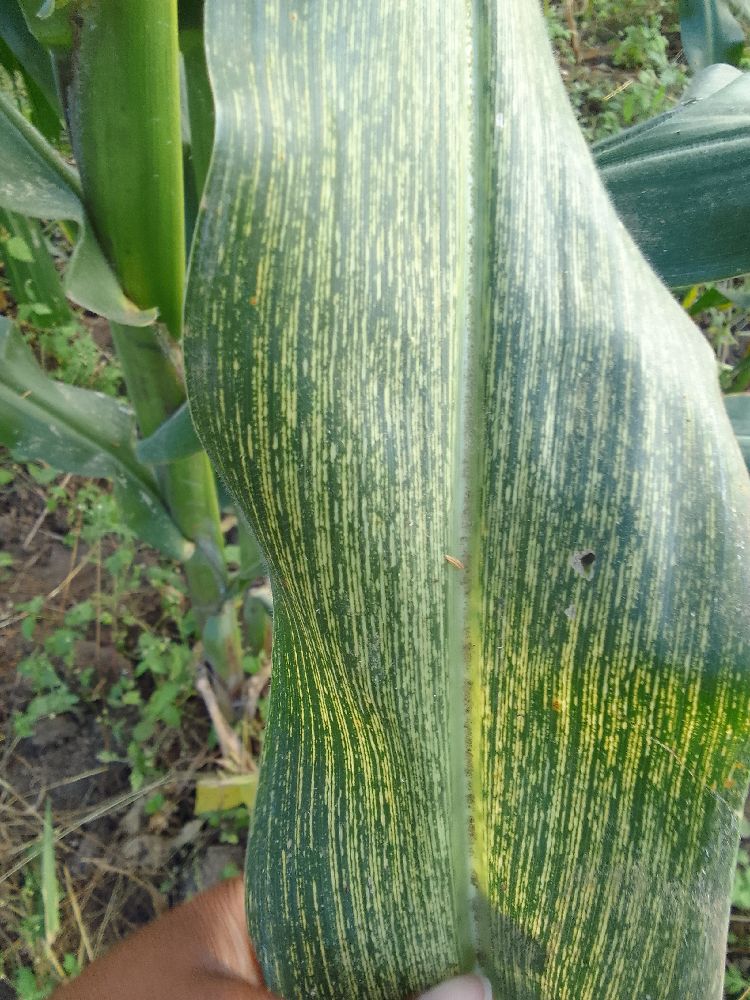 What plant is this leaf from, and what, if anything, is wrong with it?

maize, maize streak virus
